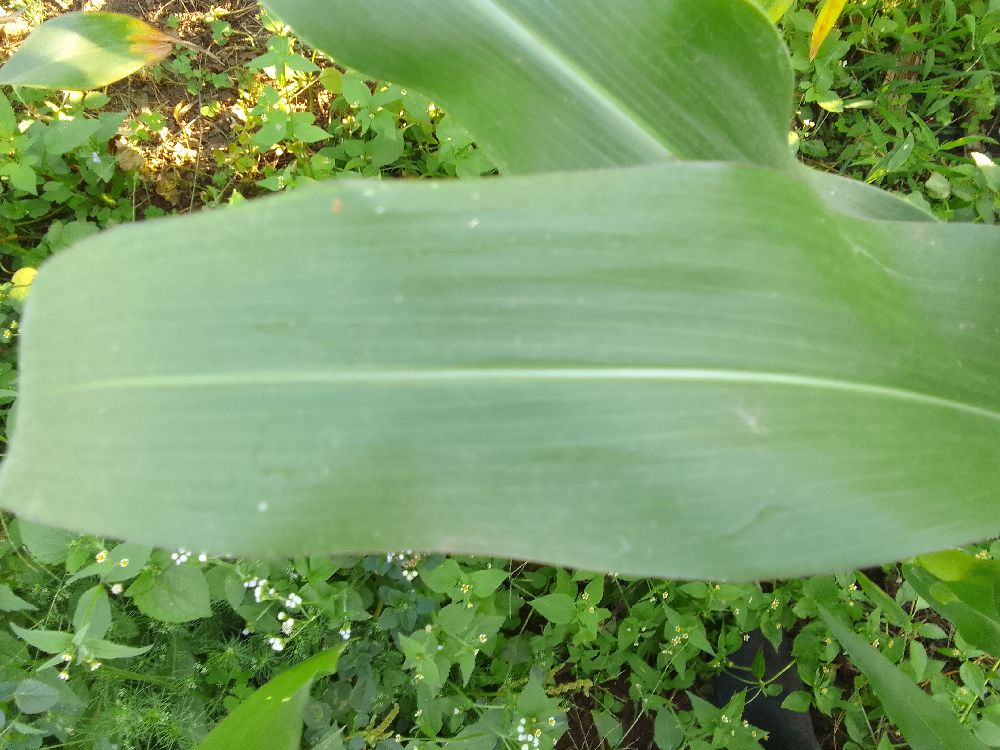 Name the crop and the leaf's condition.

maize, healthy
